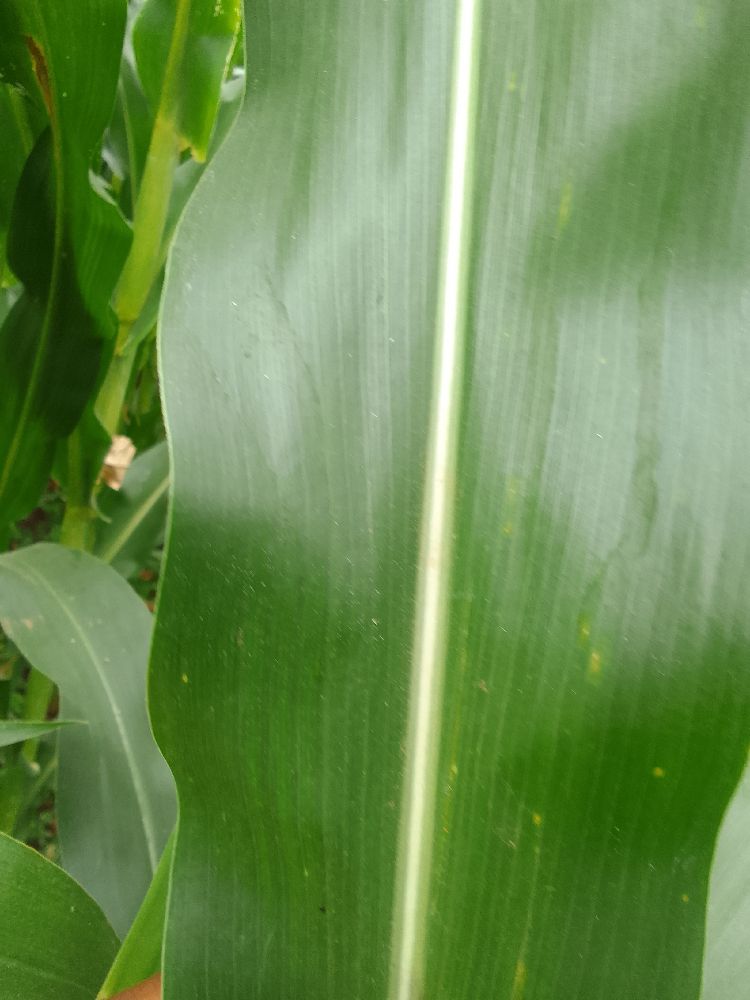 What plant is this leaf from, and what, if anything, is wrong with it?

maize, healthy
